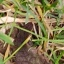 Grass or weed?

grass
